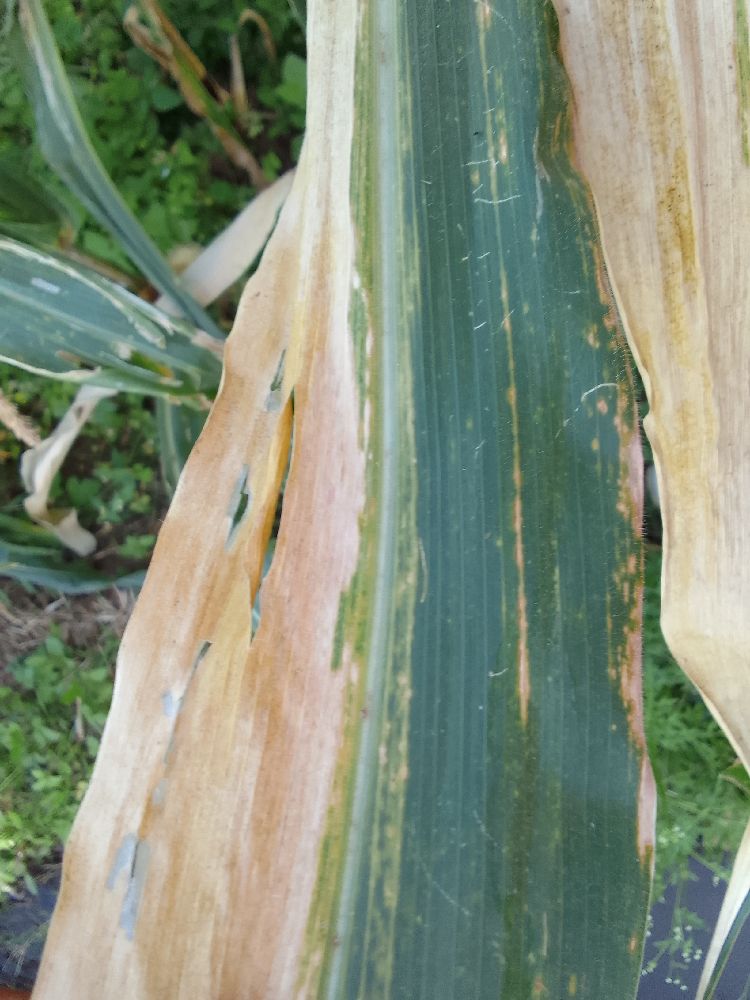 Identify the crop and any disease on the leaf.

maize, maize lethal necrosis
